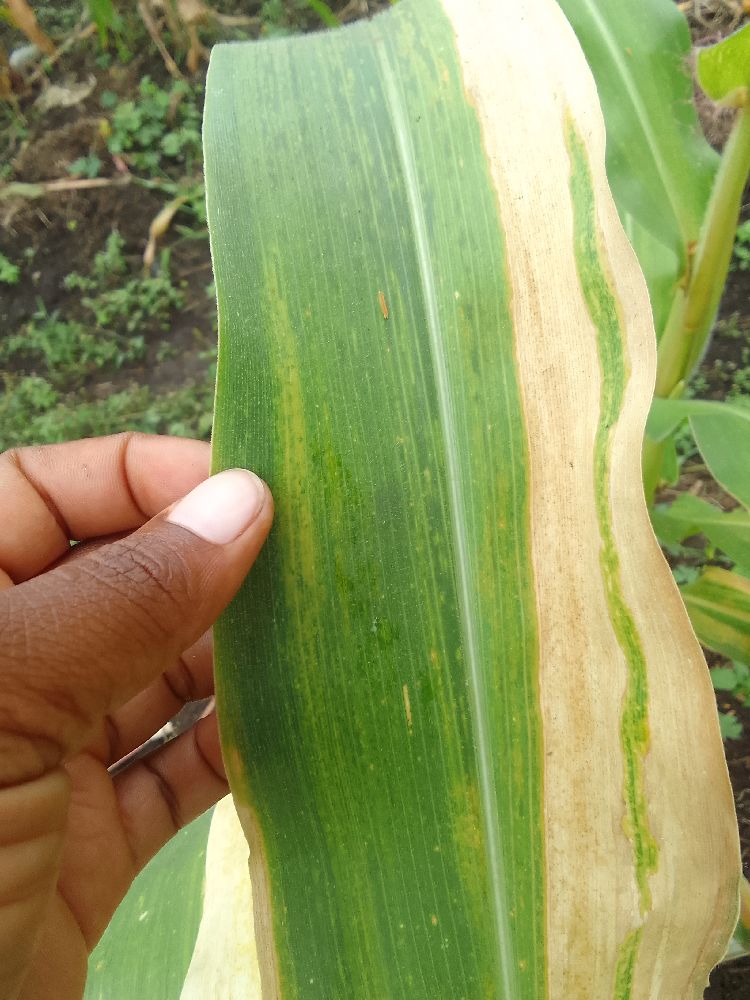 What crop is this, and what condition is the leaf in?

maize, maize lethal necrosis
